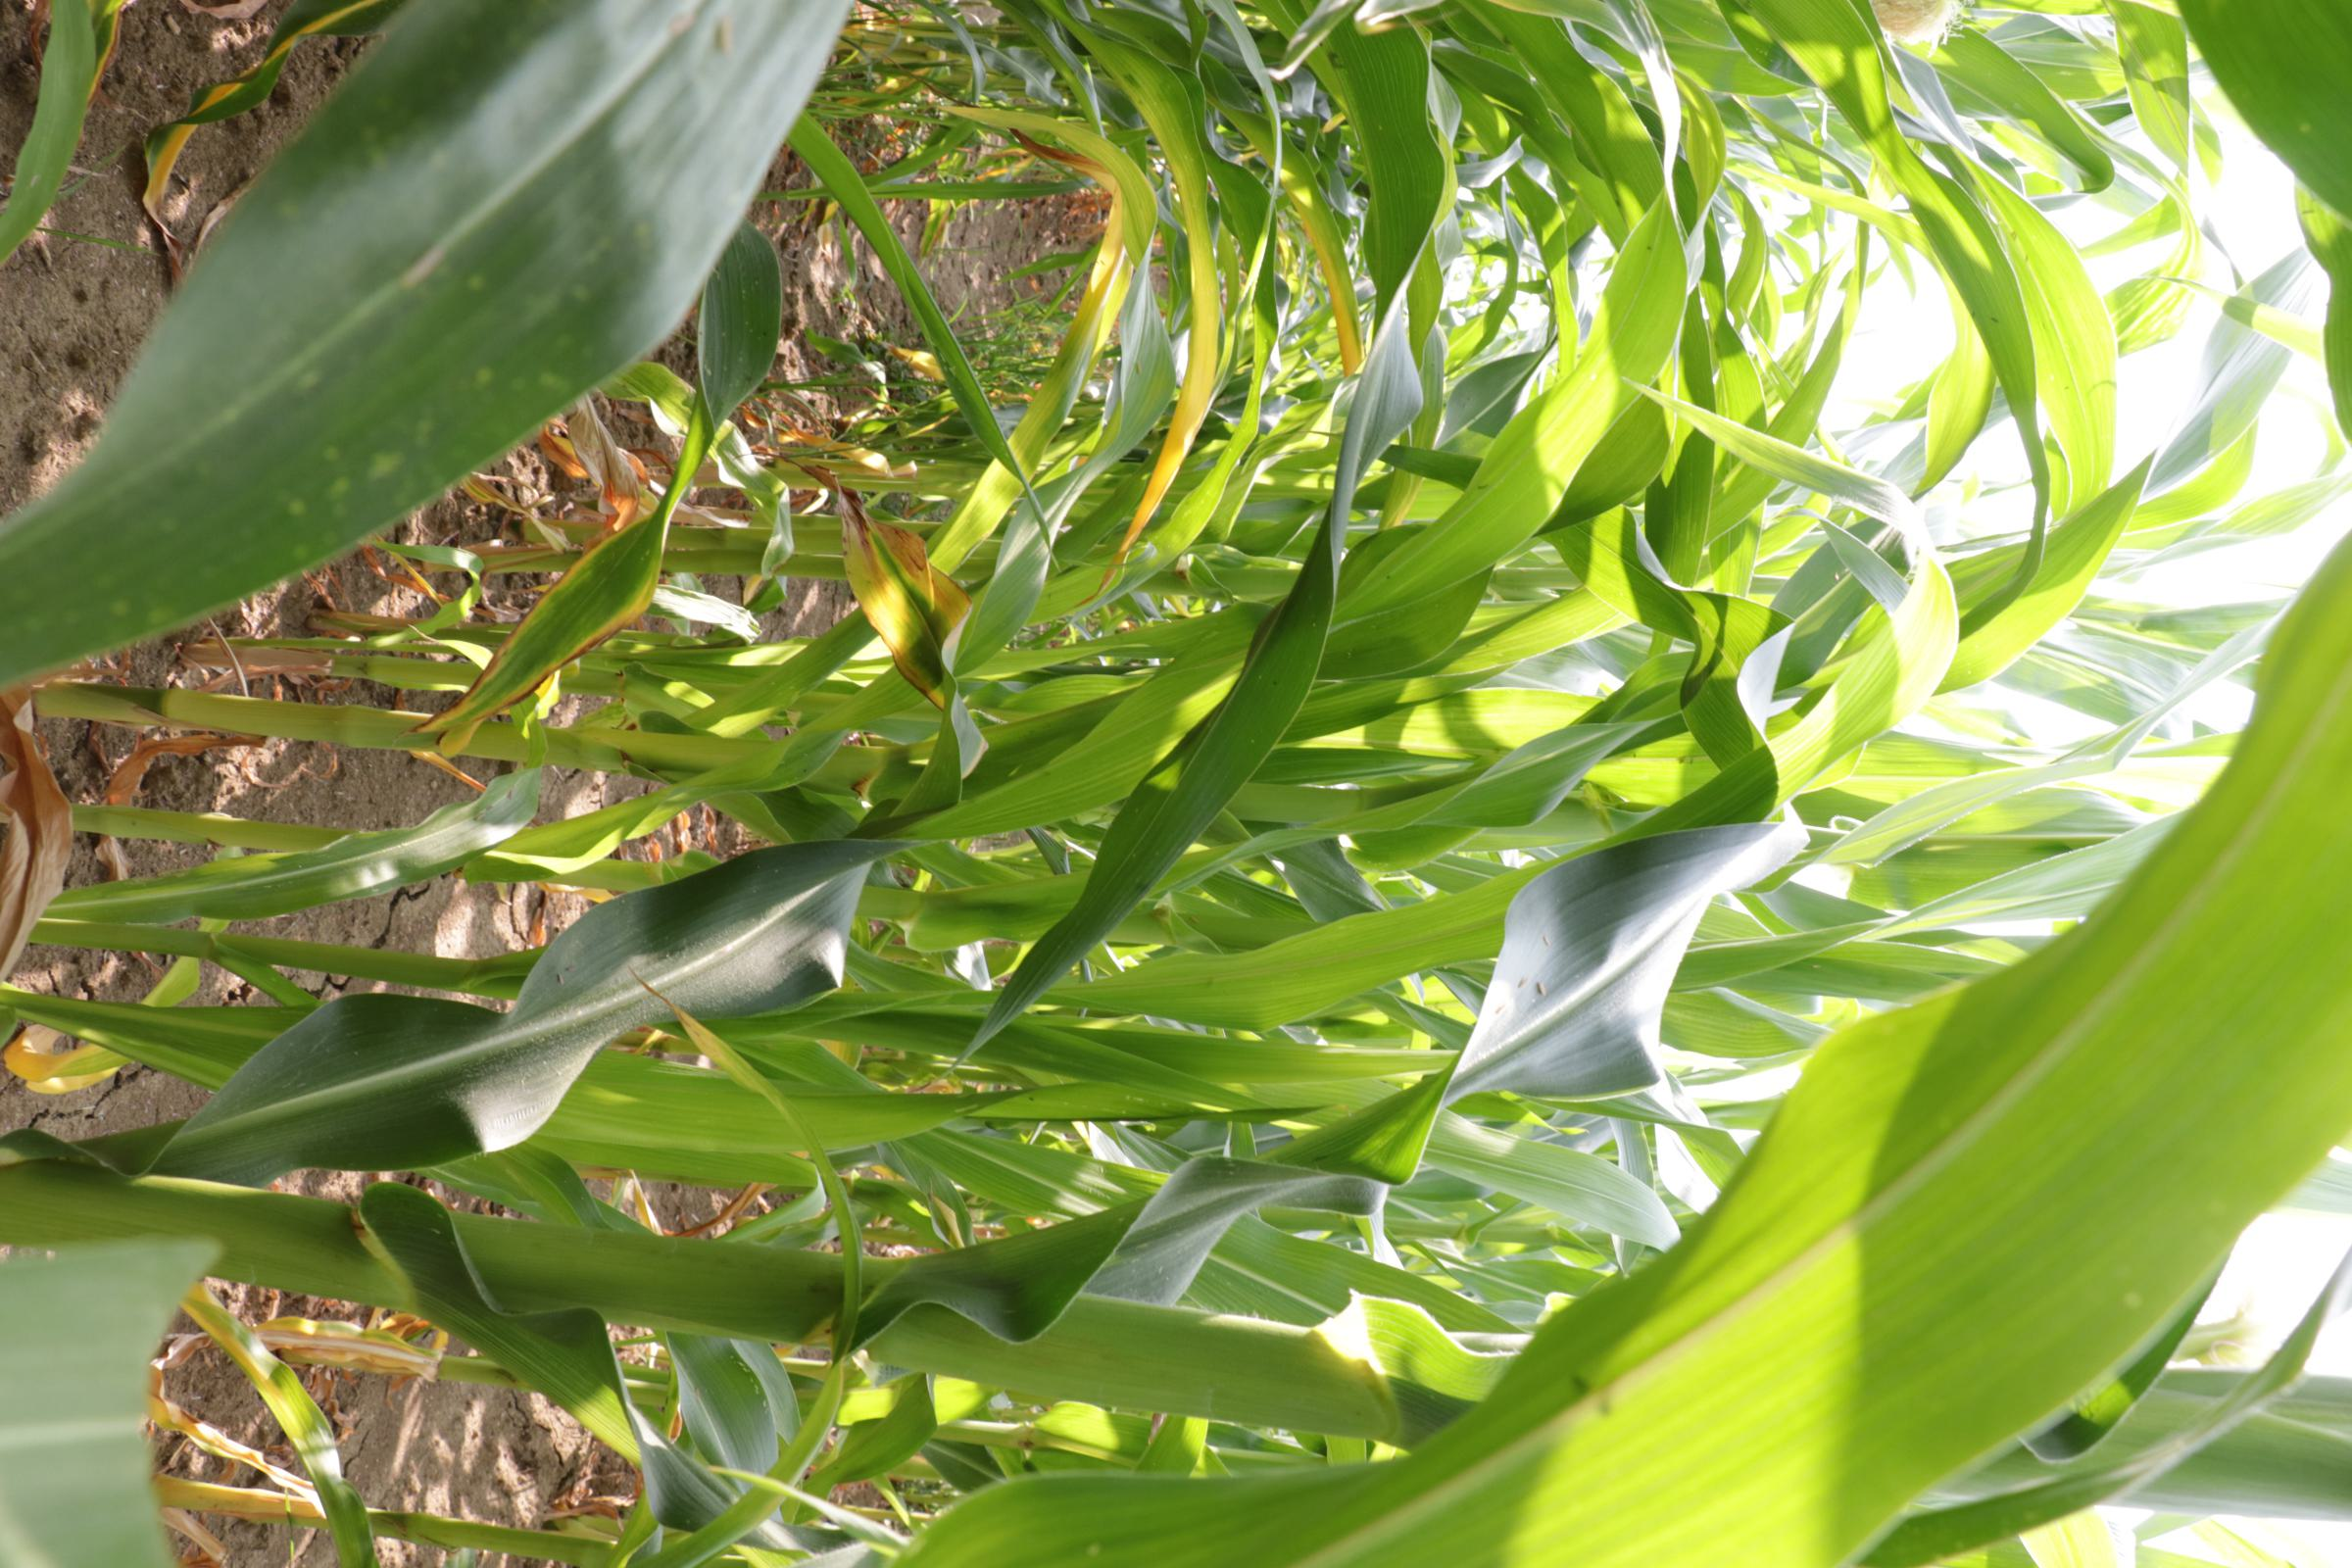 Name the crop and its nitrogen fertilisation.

maize, reduced nitrogen fertilisation
